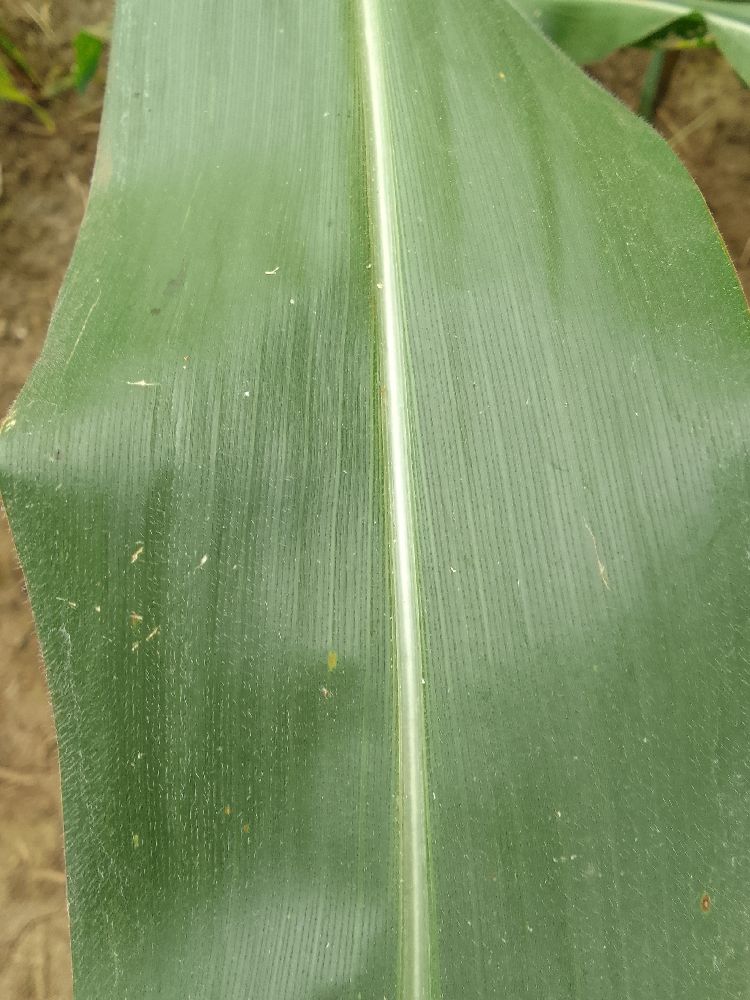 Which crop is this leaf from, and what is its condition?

maize, healthy
